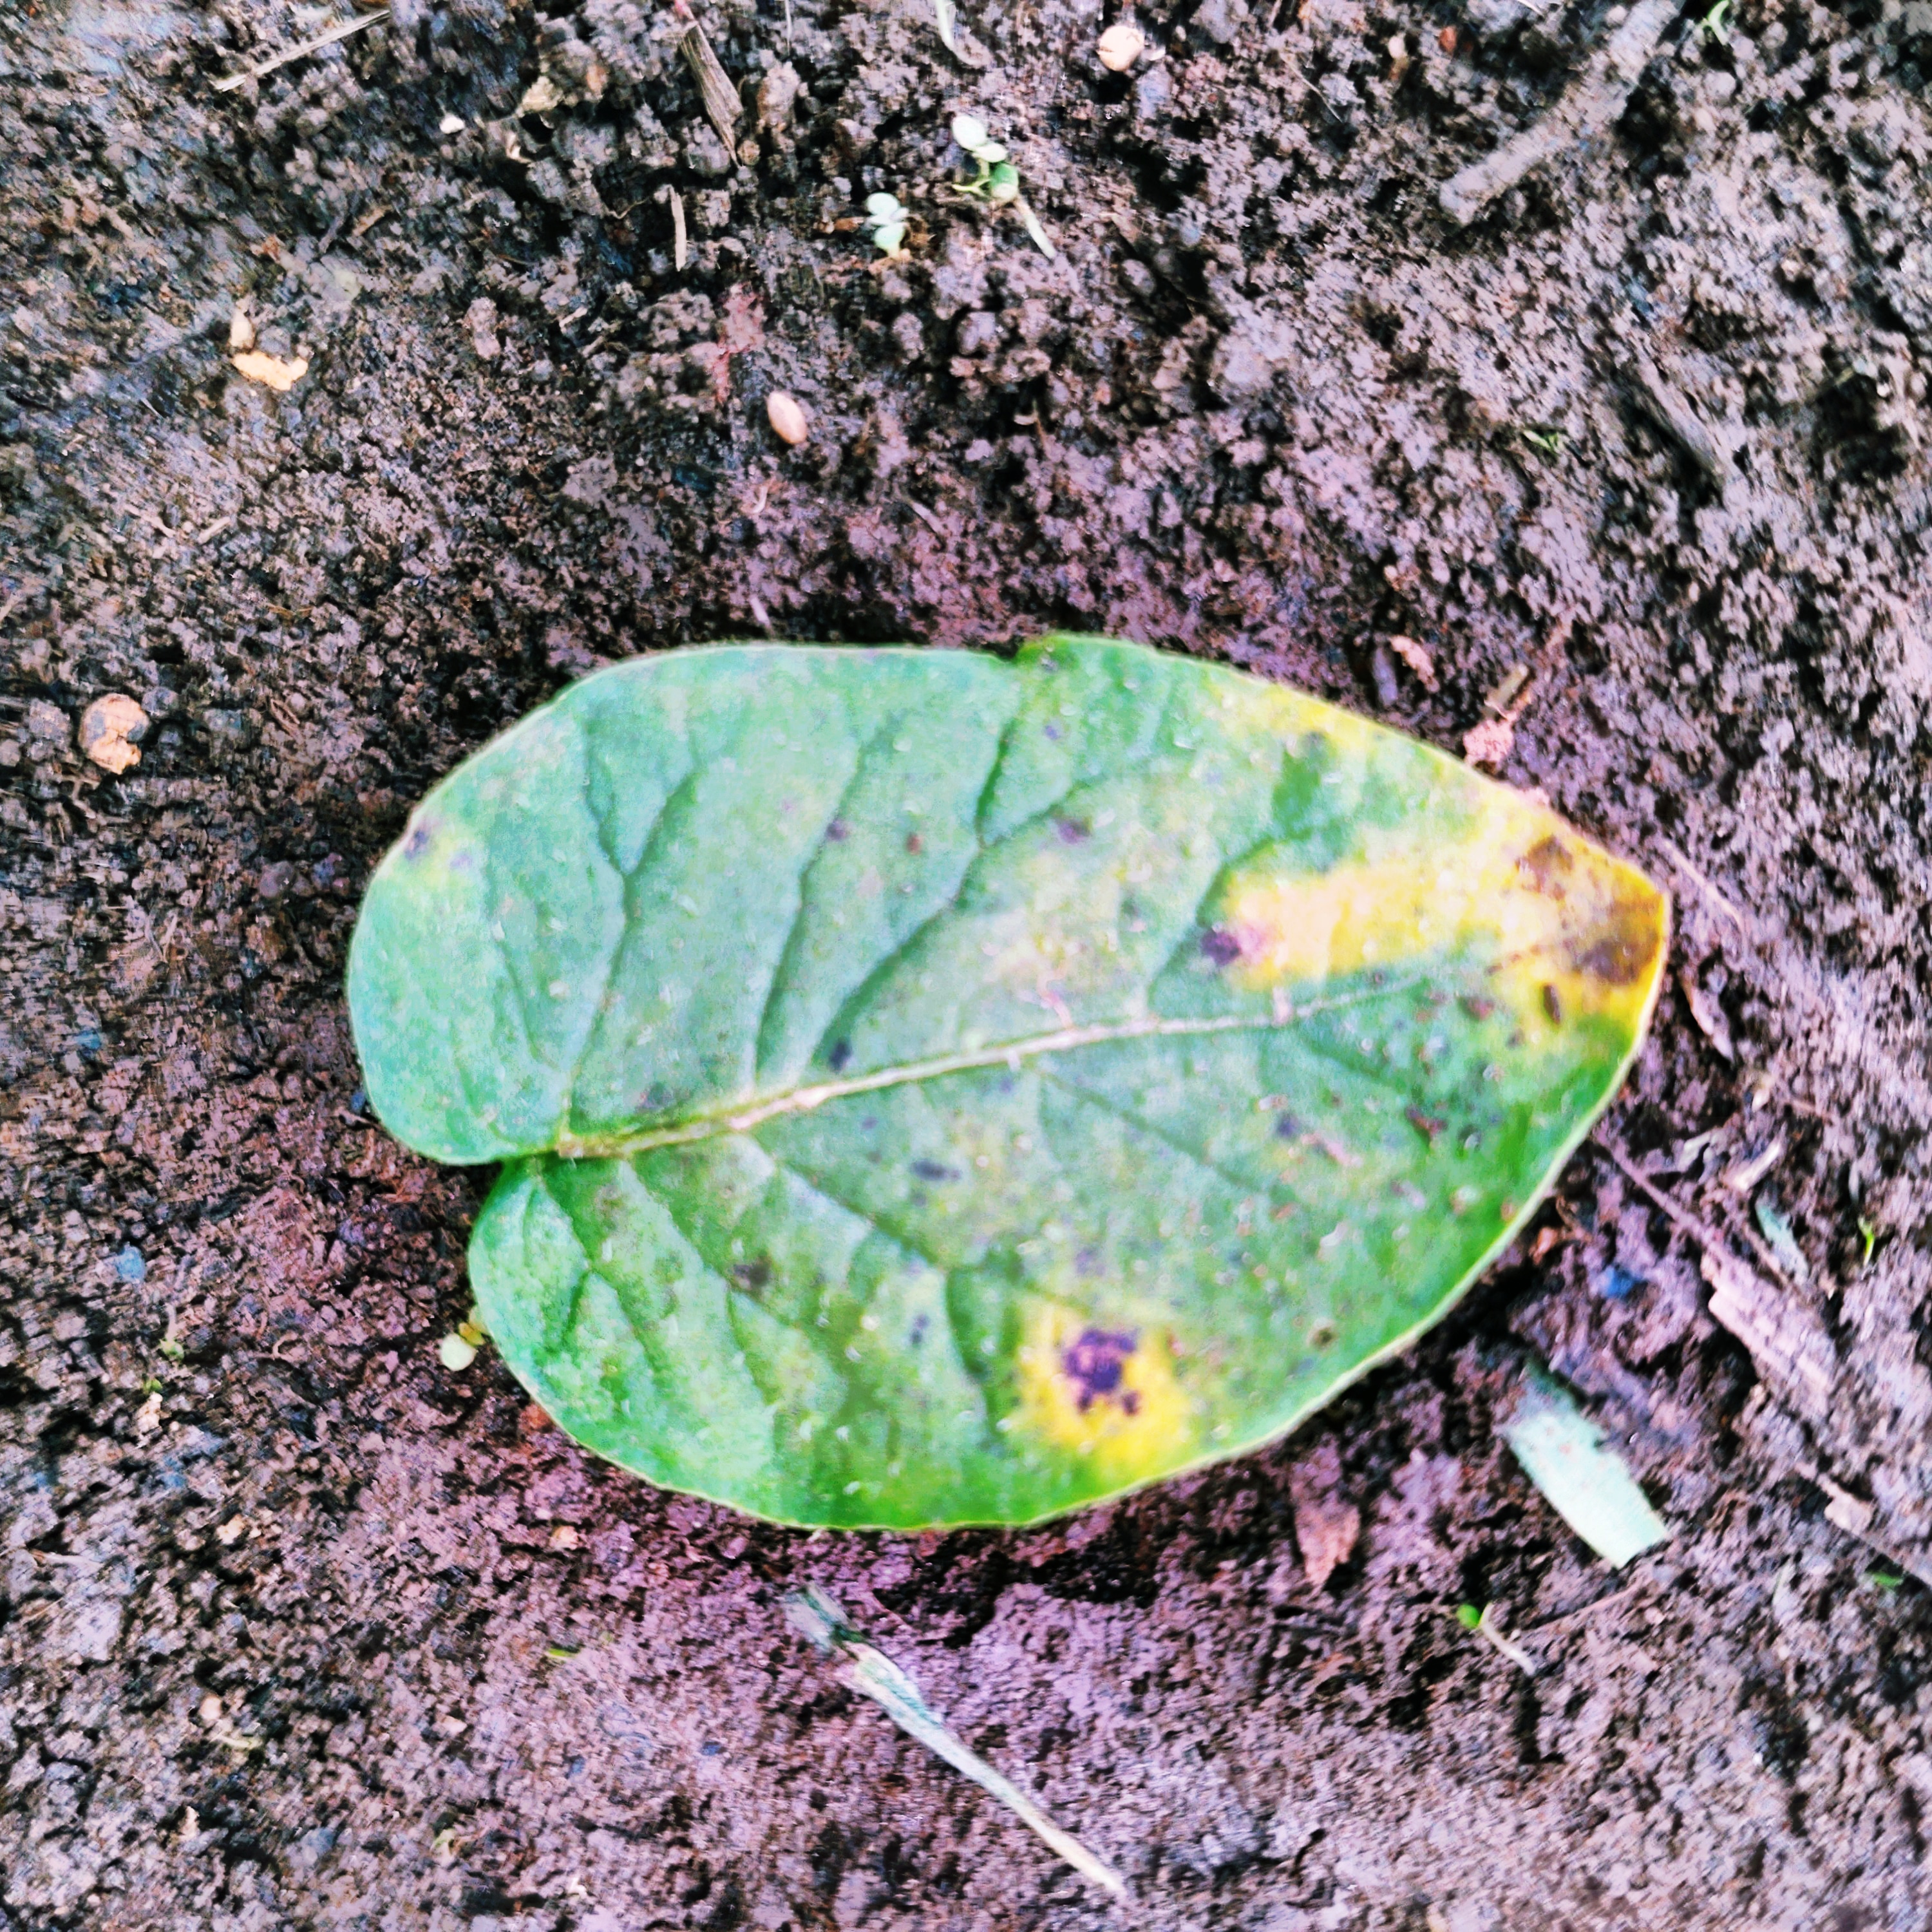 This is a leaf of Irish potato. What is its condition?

late blight
